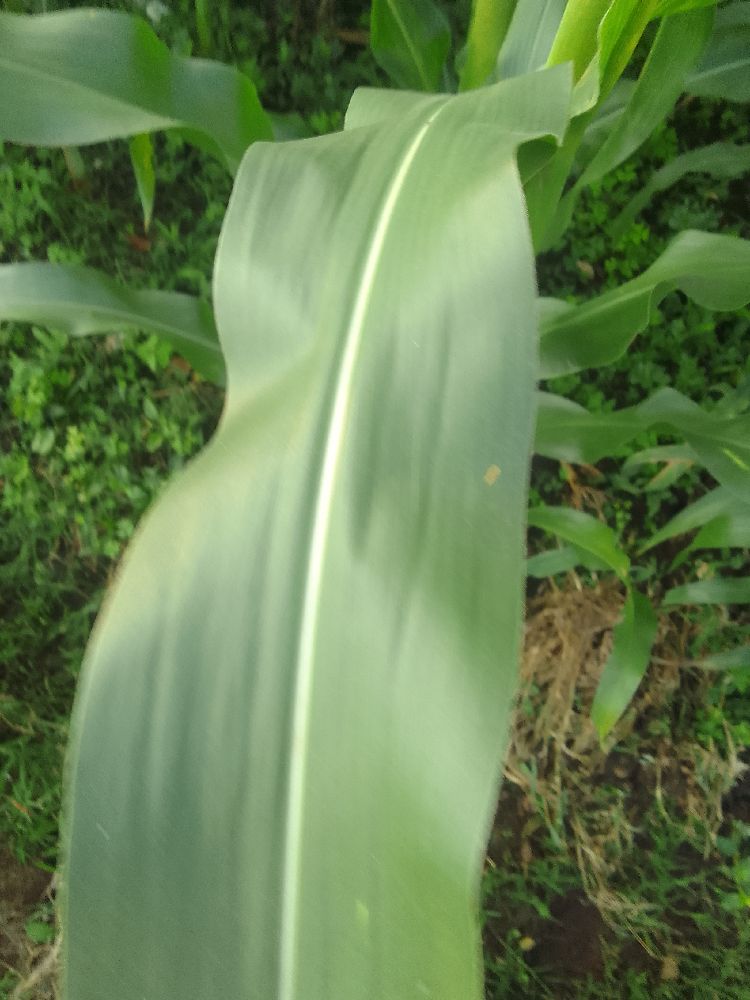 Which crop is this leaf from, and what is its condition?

maize, healthy
